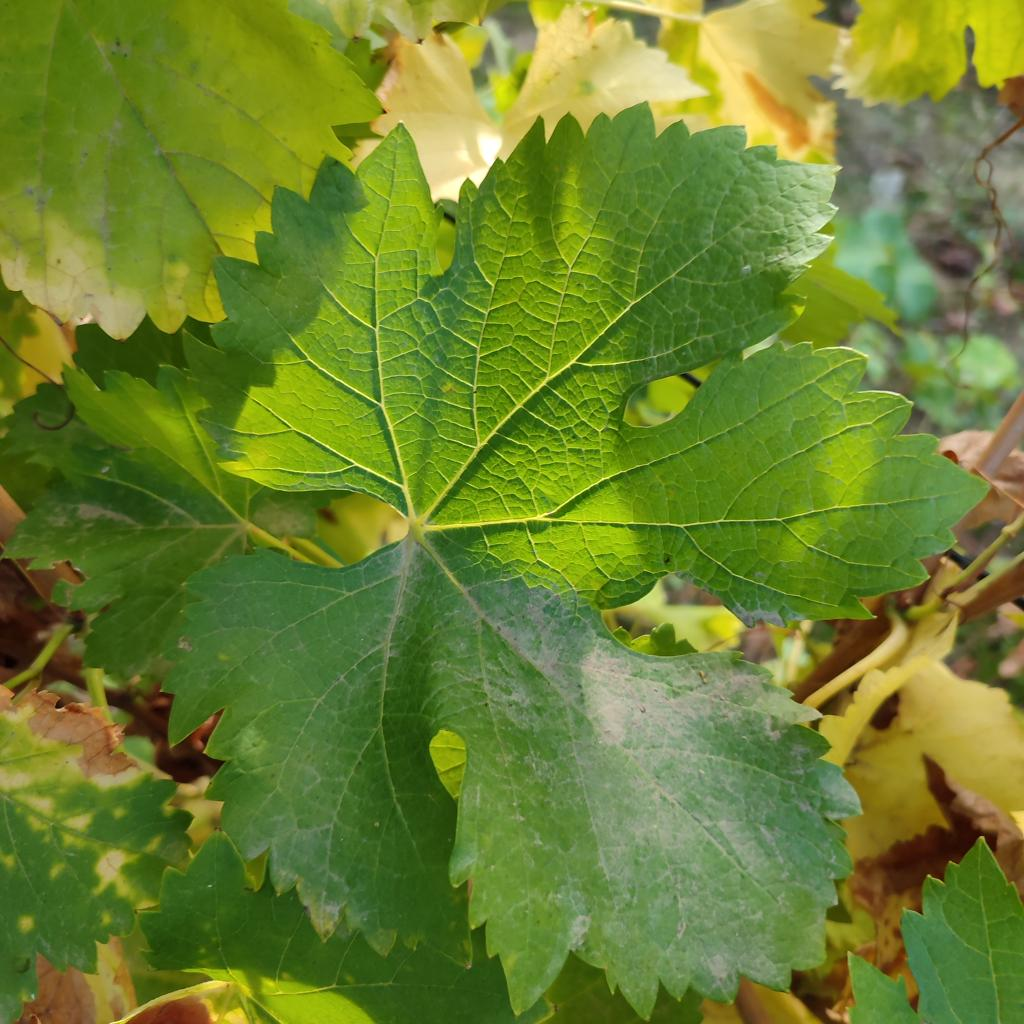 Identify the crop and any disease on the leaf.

grapevine, powdery mildew
